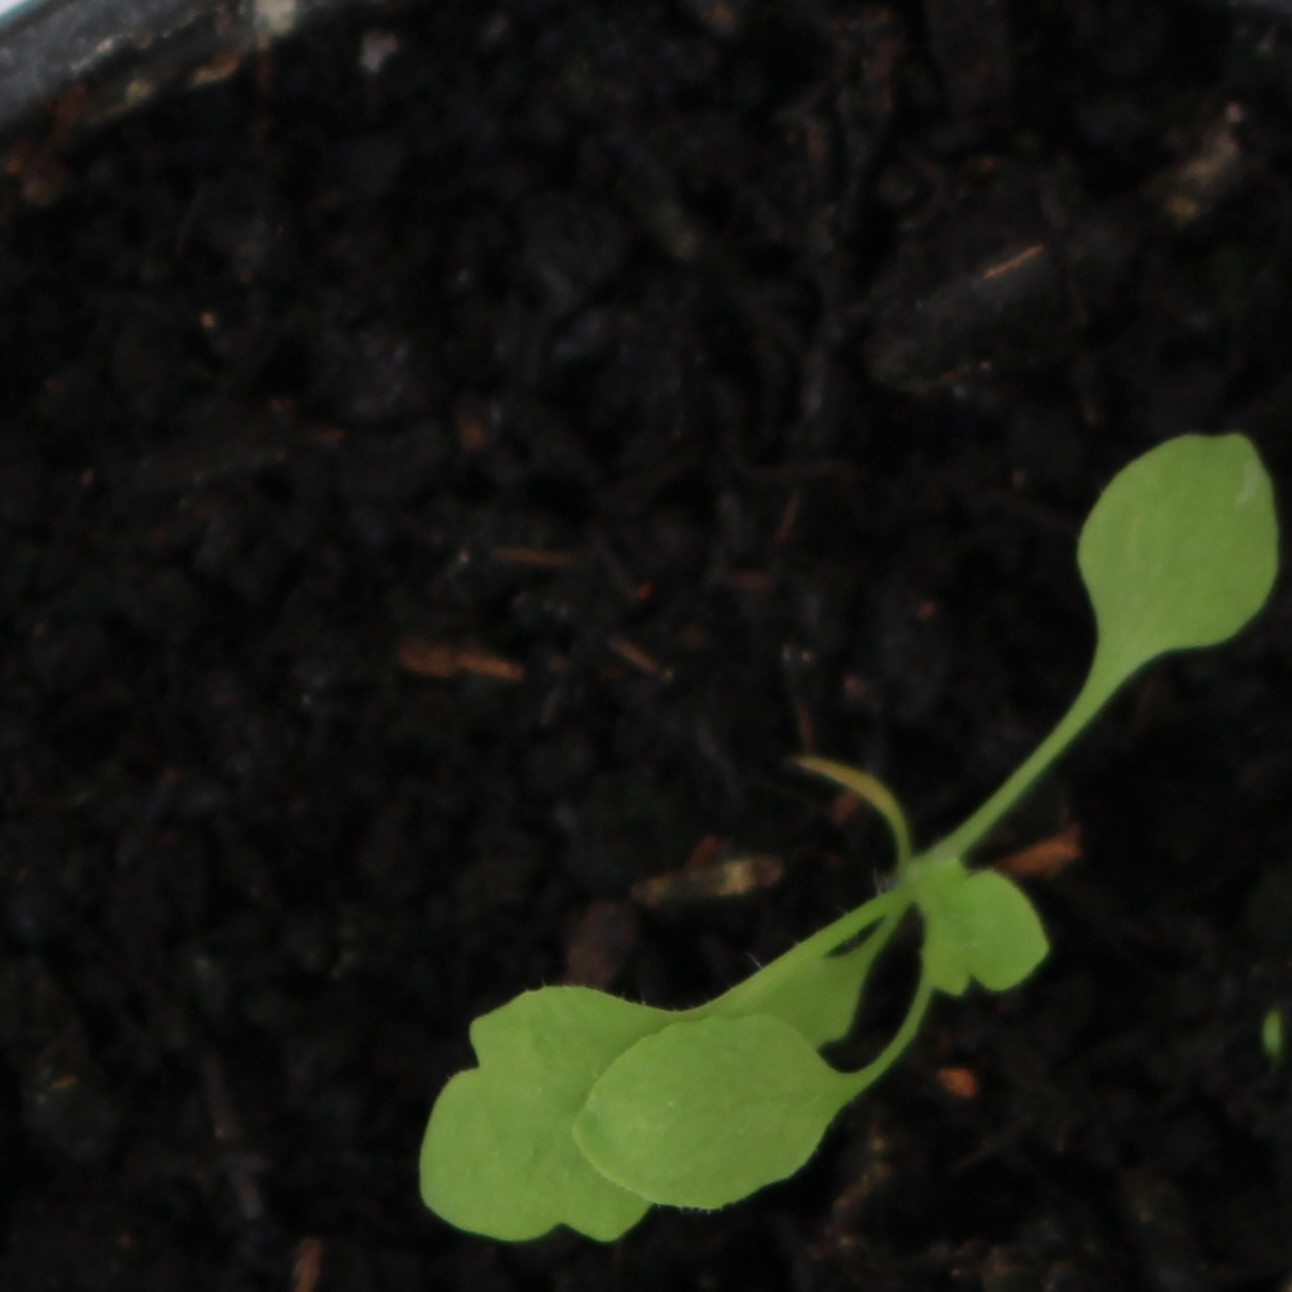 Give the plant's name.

Papaver rhoeas
